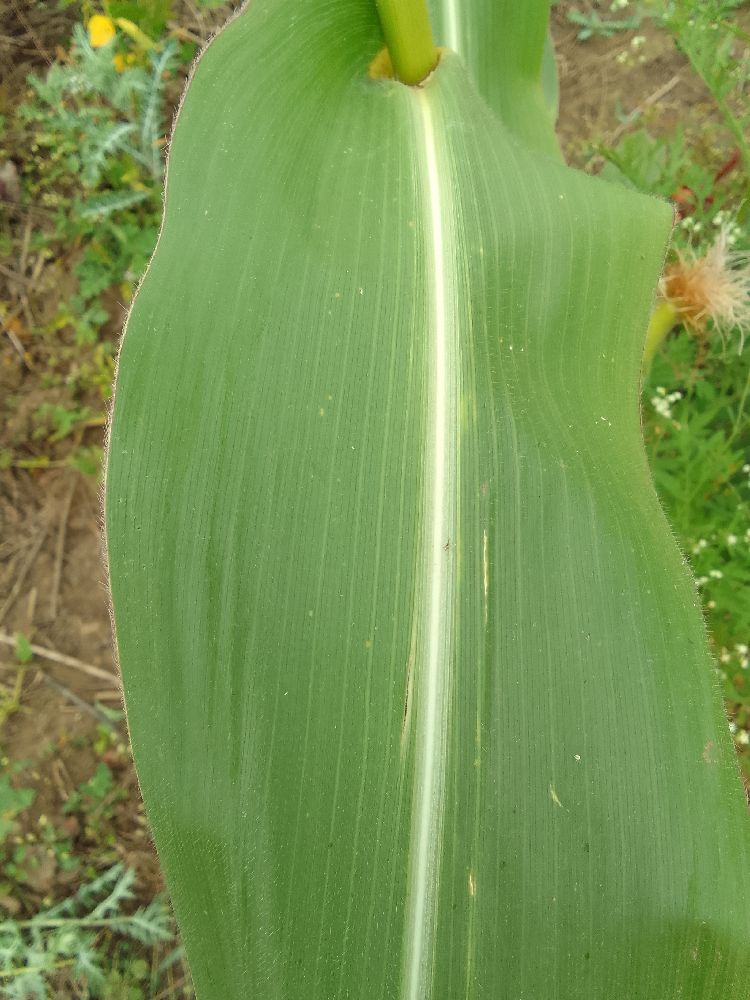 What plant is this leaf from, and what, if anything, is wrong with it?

maize, healthy
